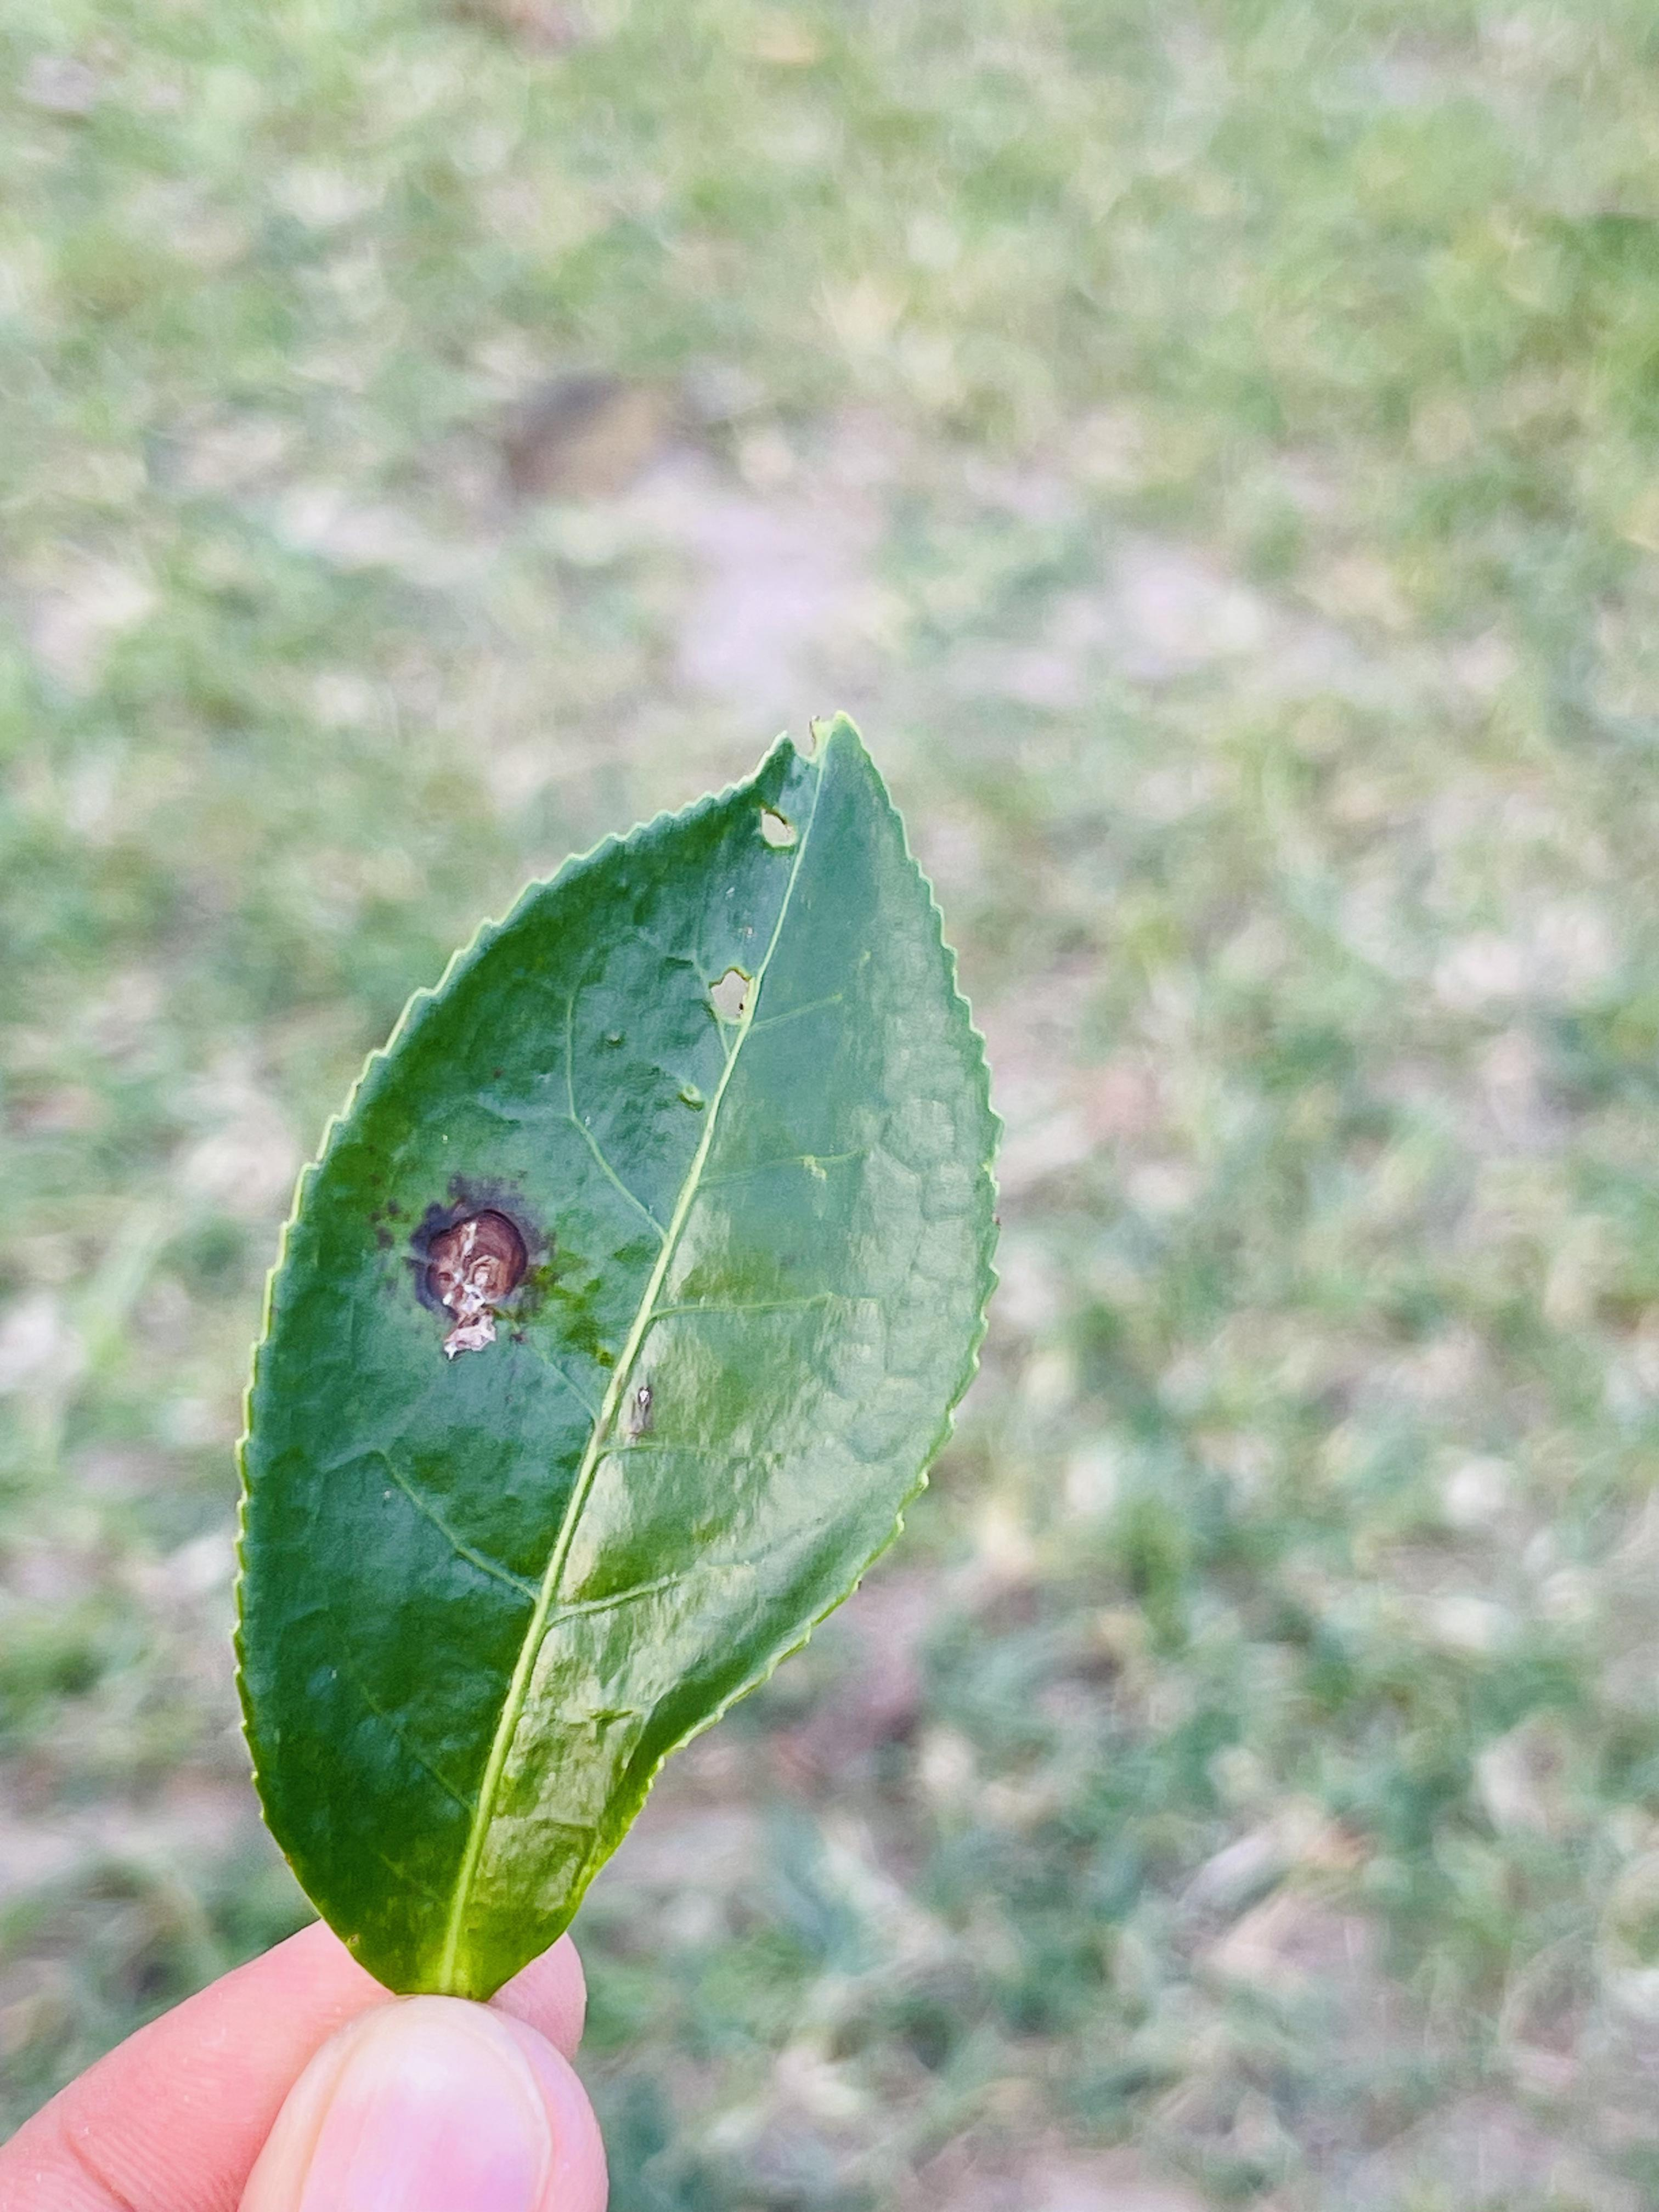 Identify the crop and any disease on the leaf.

tea, blight
